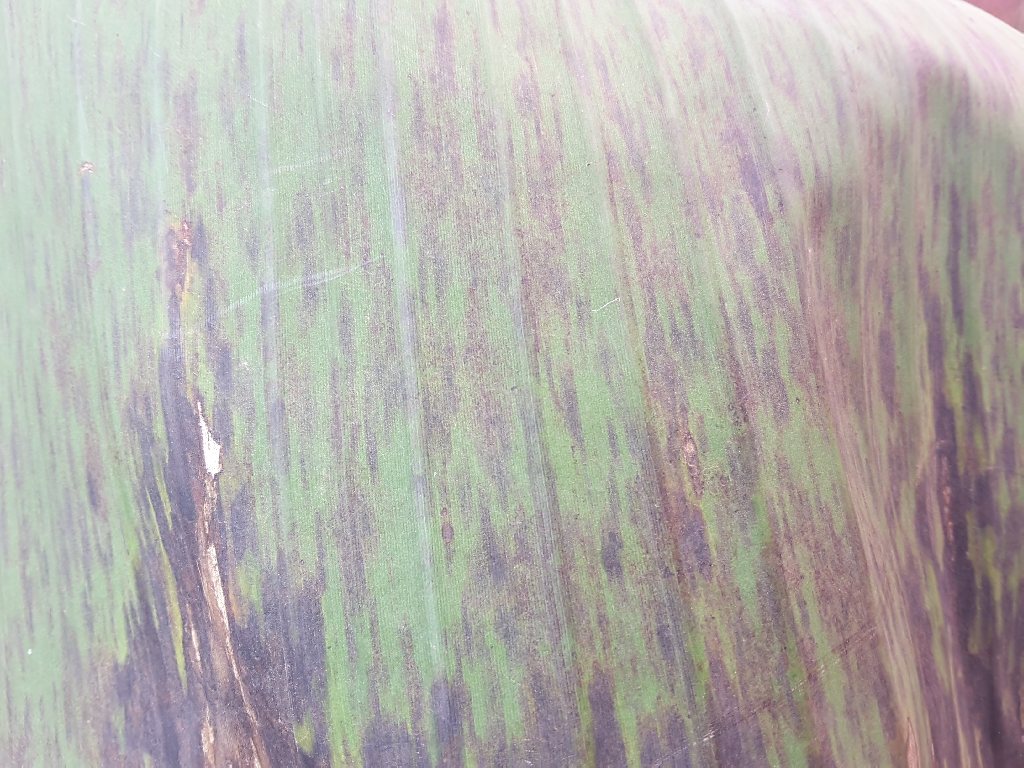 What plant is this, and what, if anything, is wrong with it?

banana, black sigatoka
